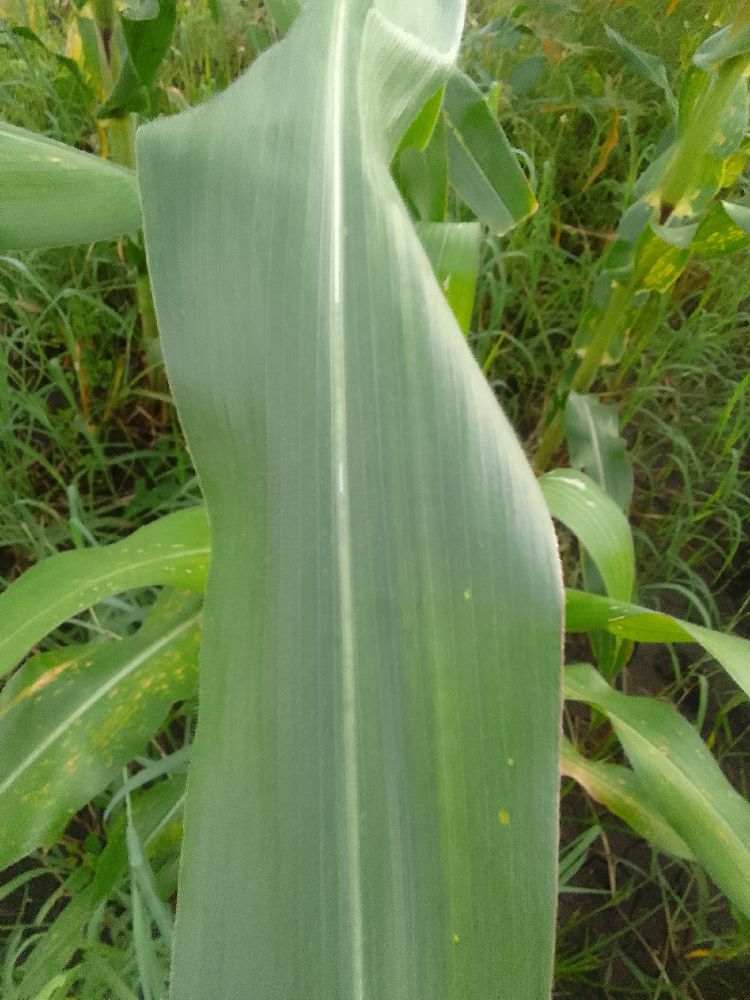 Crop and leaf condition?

common bean, healthy
